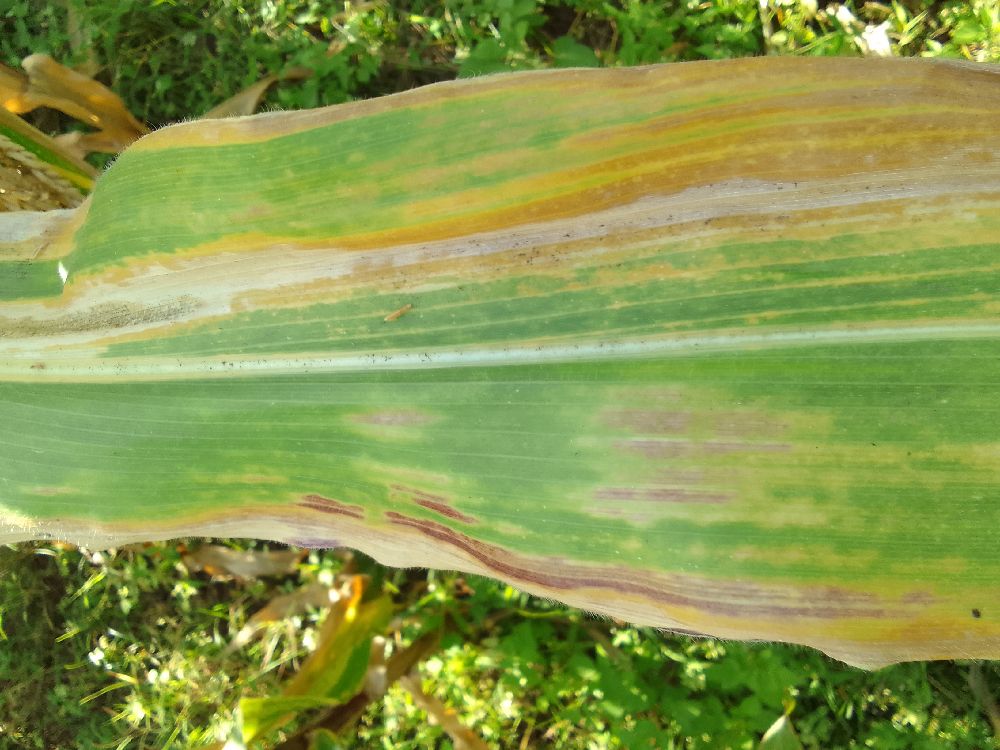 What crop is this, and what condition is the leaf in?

maize, maize lethal necrosis
